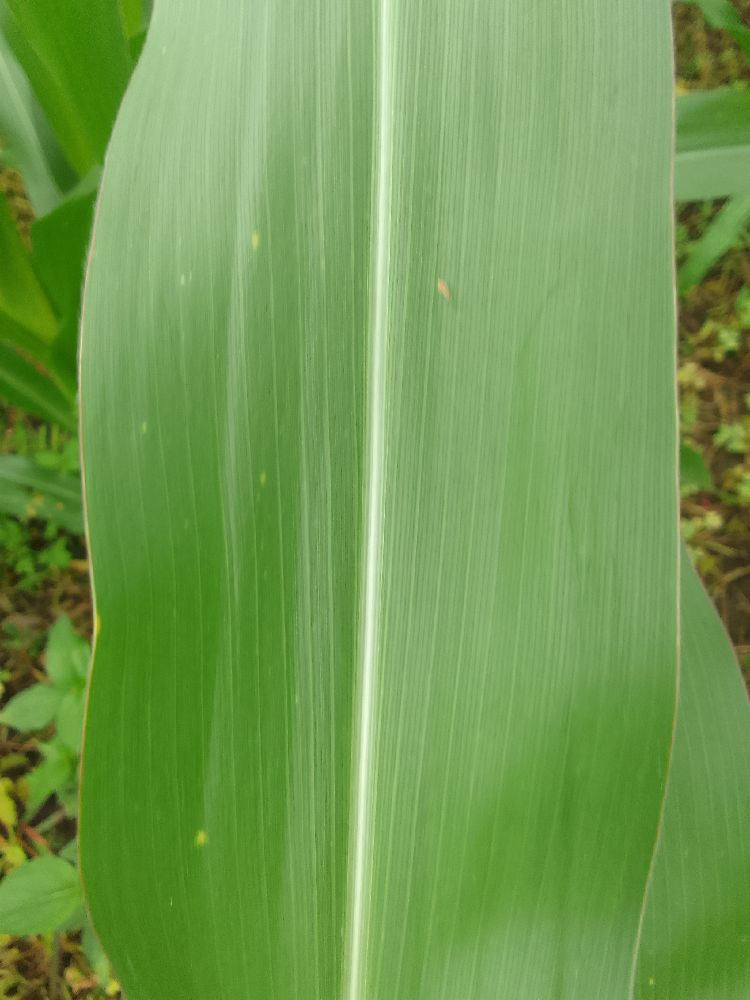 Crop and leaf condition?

maize, healthy
